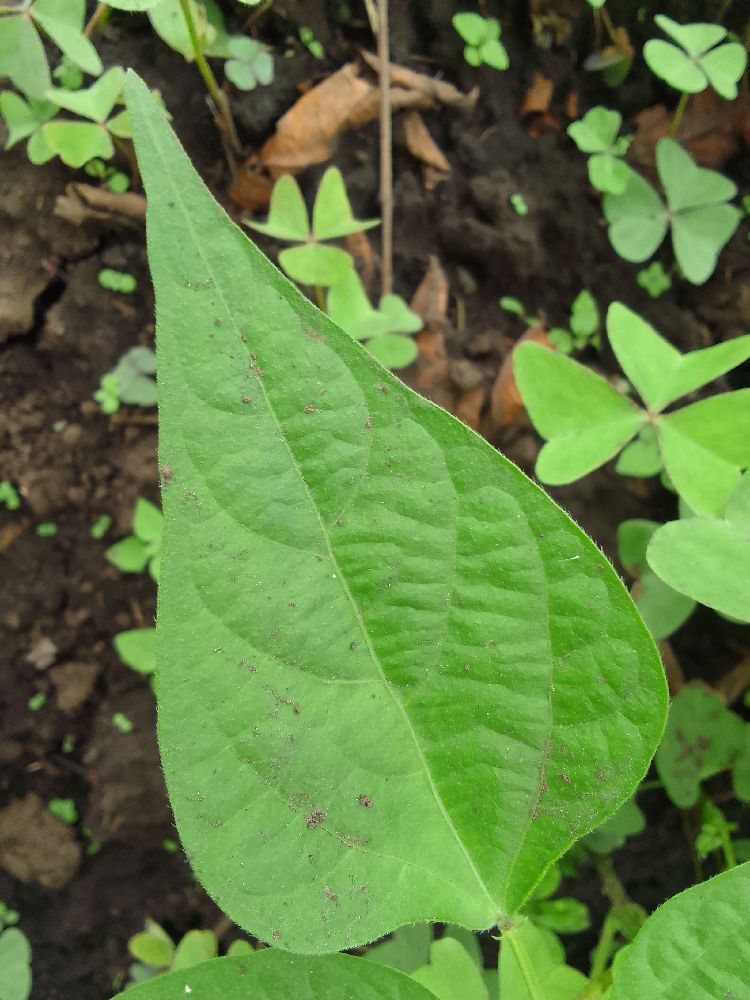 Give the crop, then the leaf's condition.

common bean, healthy
